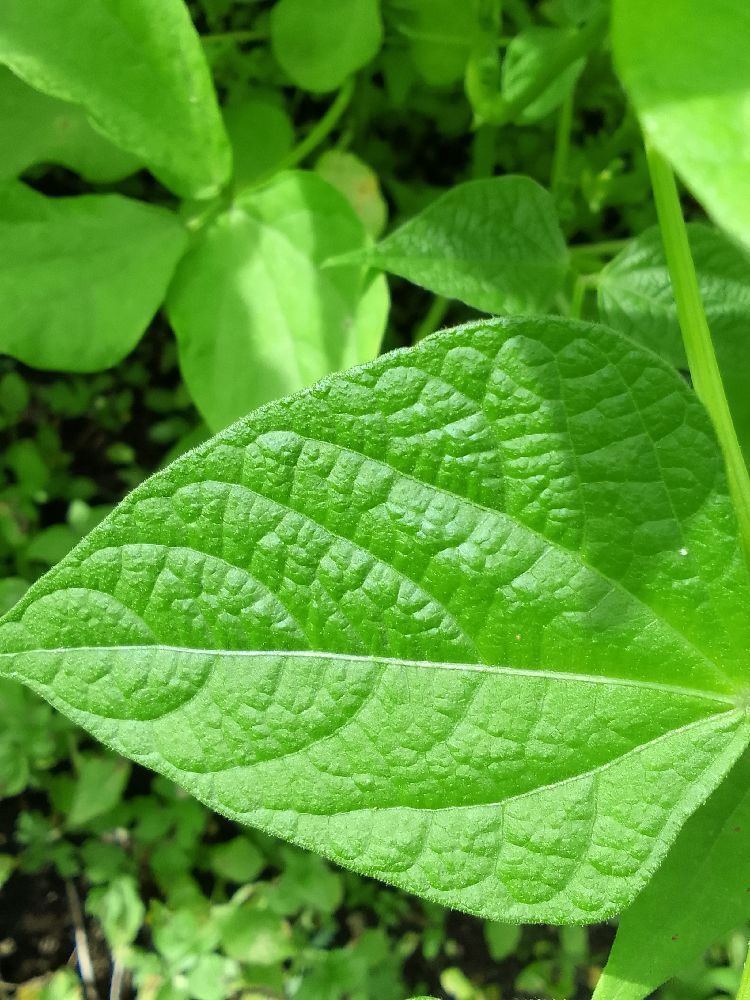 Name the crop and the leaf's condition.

common bean, healthy
